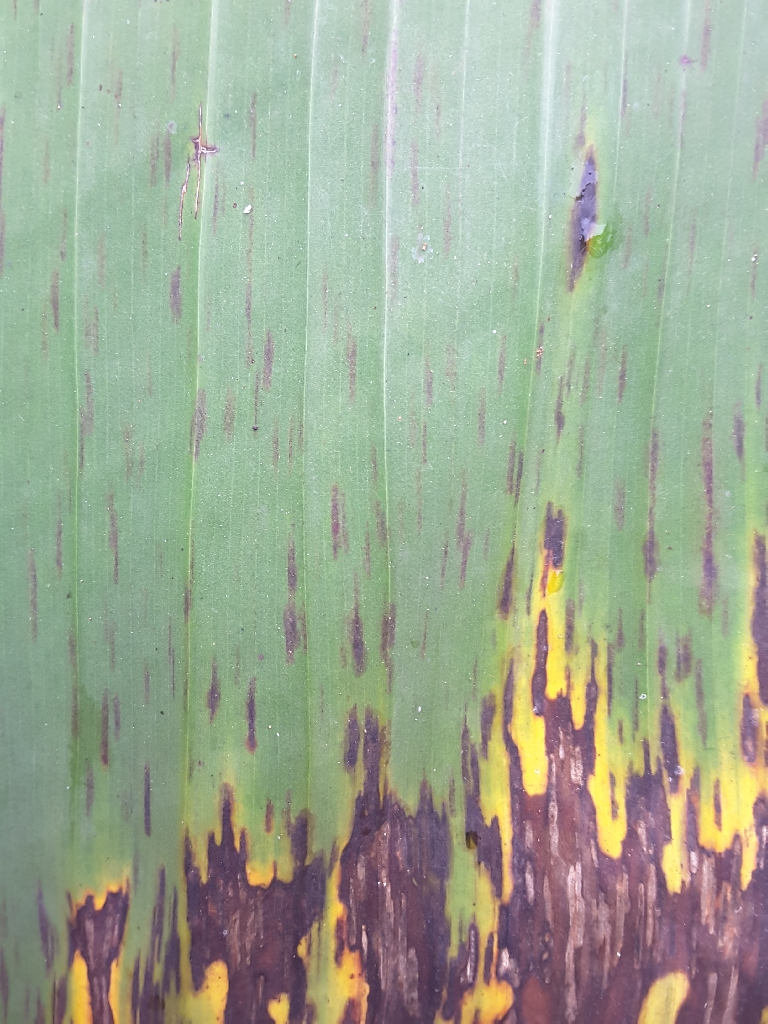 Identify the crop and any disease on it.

banana, black sigatoka
